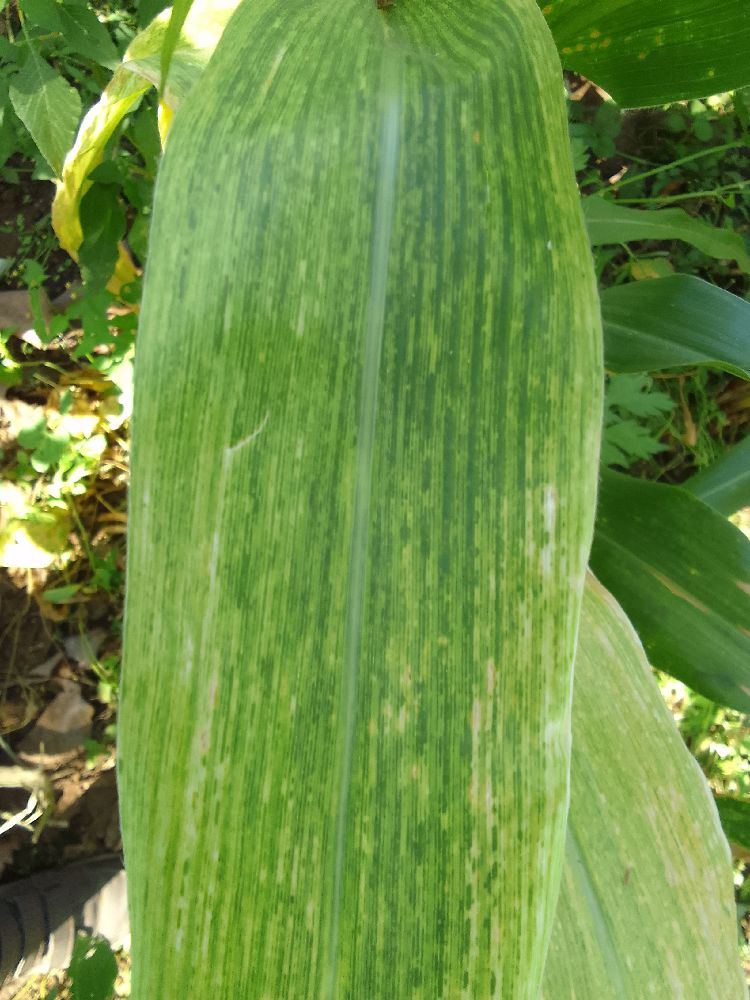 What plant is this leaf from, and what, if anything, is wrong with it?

maize, maize lethal necrosis
